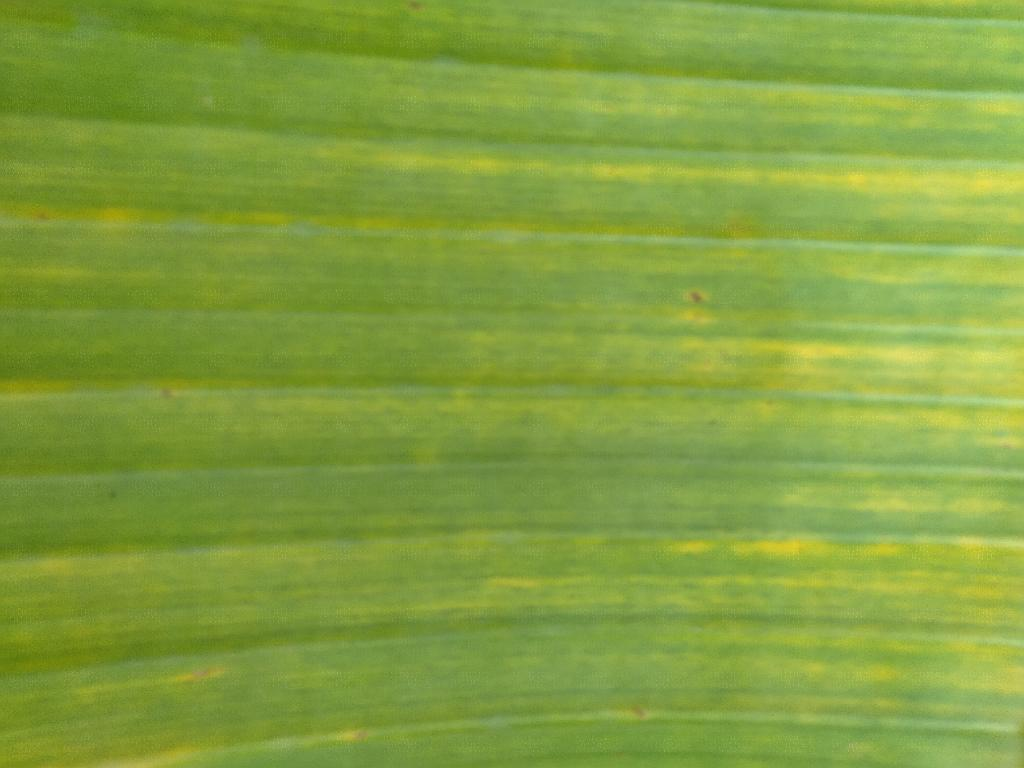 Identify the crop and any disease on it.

banana, fusarium wilt race 1
